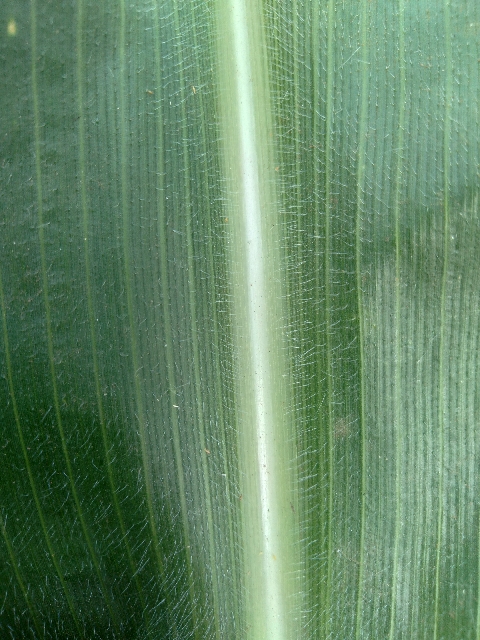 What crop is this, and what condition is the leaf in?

maize, healthy
